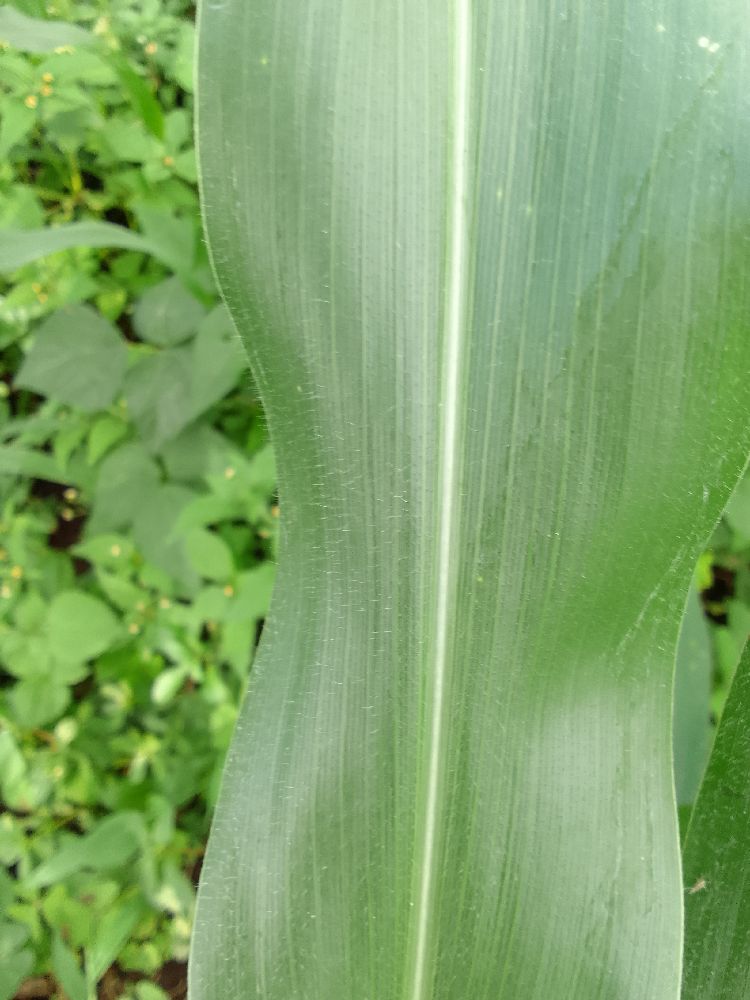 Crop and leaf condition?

maize, healthy
